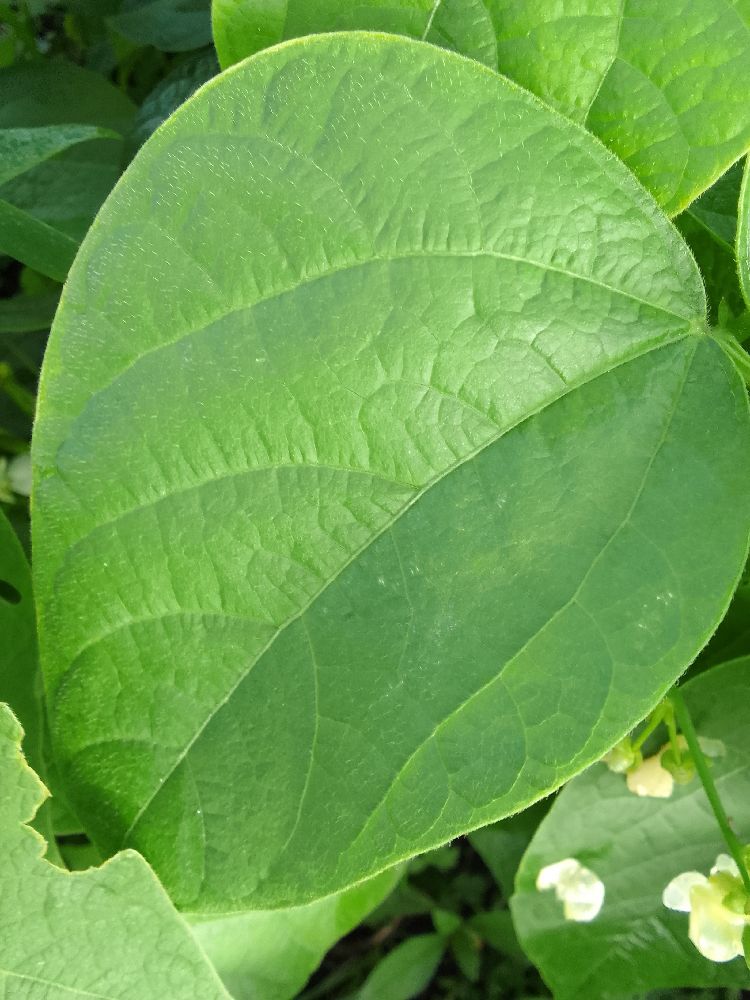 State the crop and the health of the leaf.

common bean, healthy
